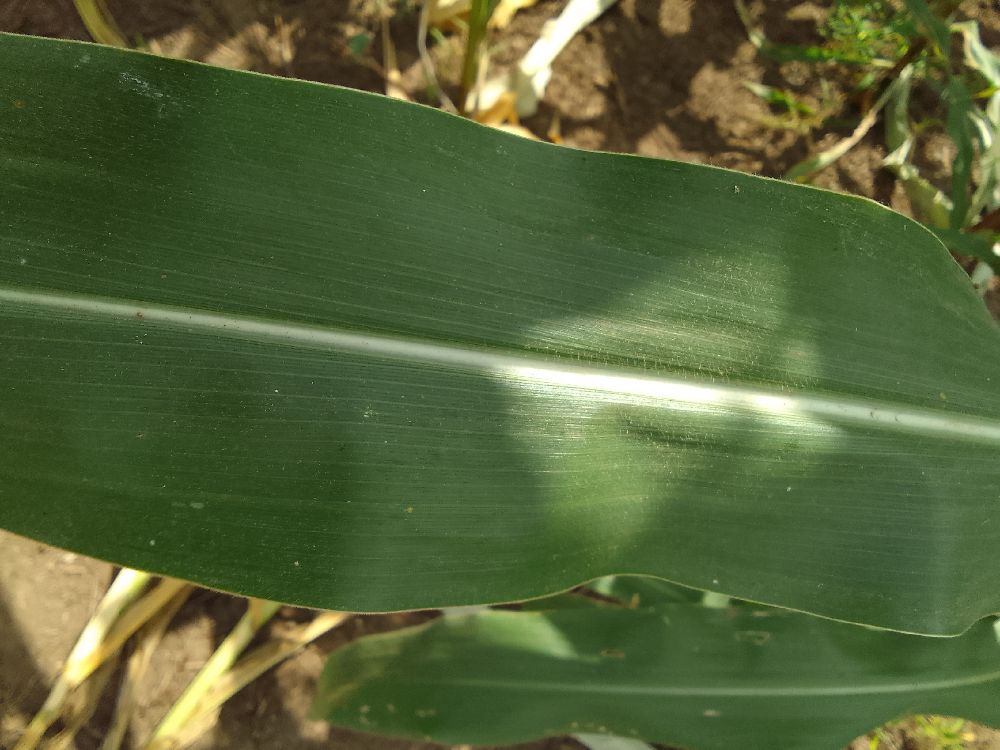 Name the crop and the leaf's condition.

maize, healthy
